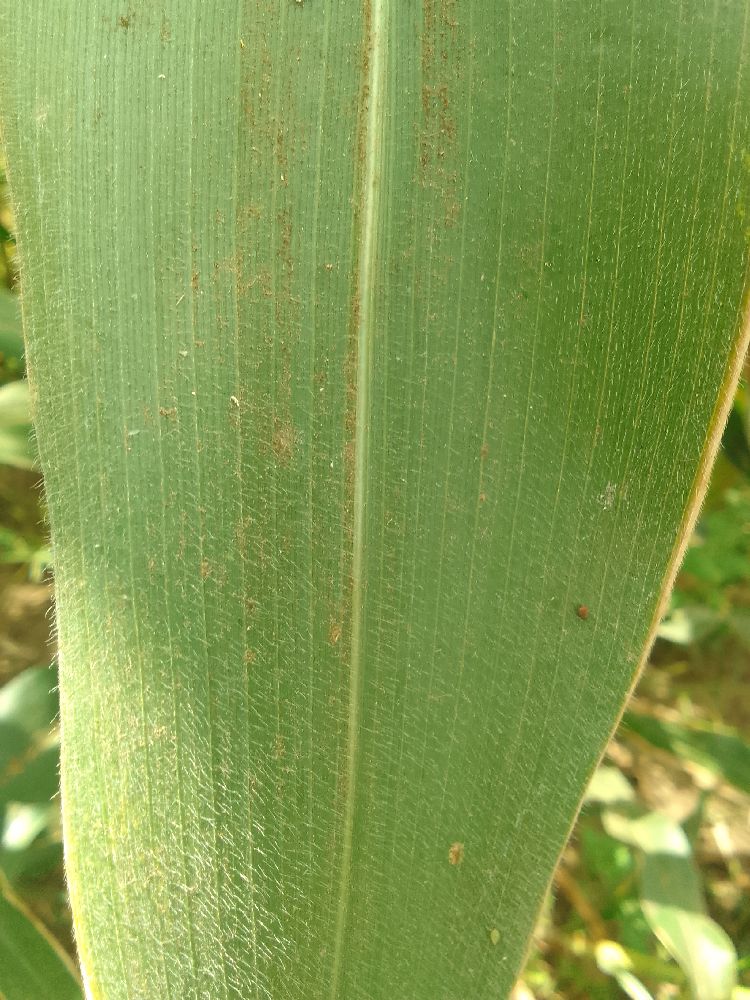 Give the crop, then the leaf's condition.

maize, healthy
